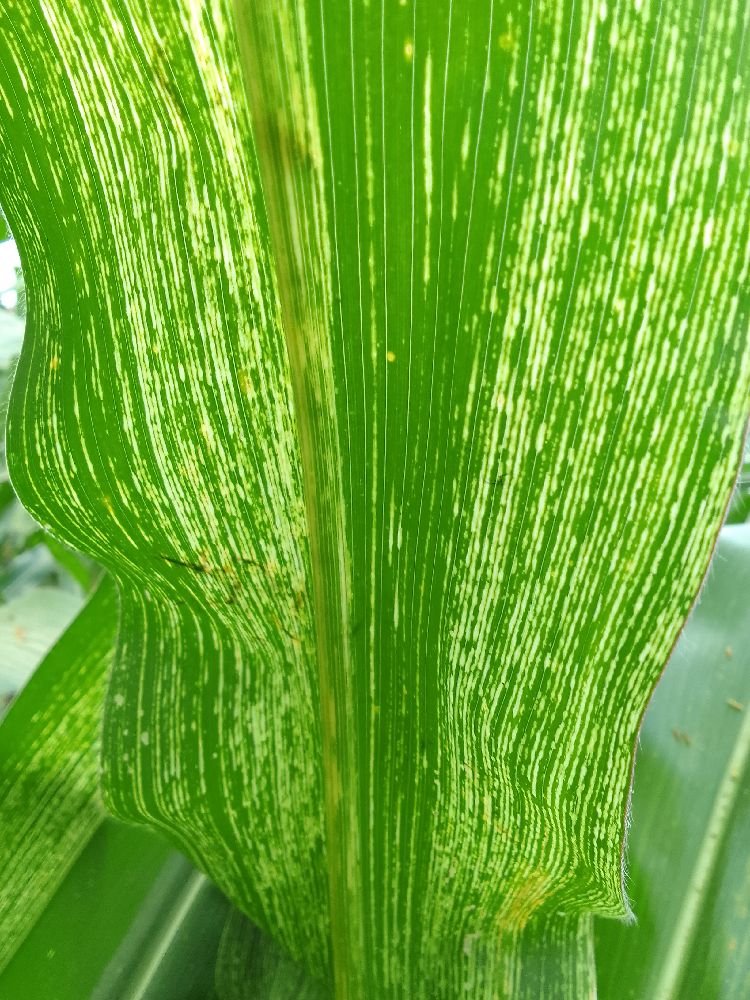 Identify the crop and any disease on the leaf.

maize, maize streak virus
